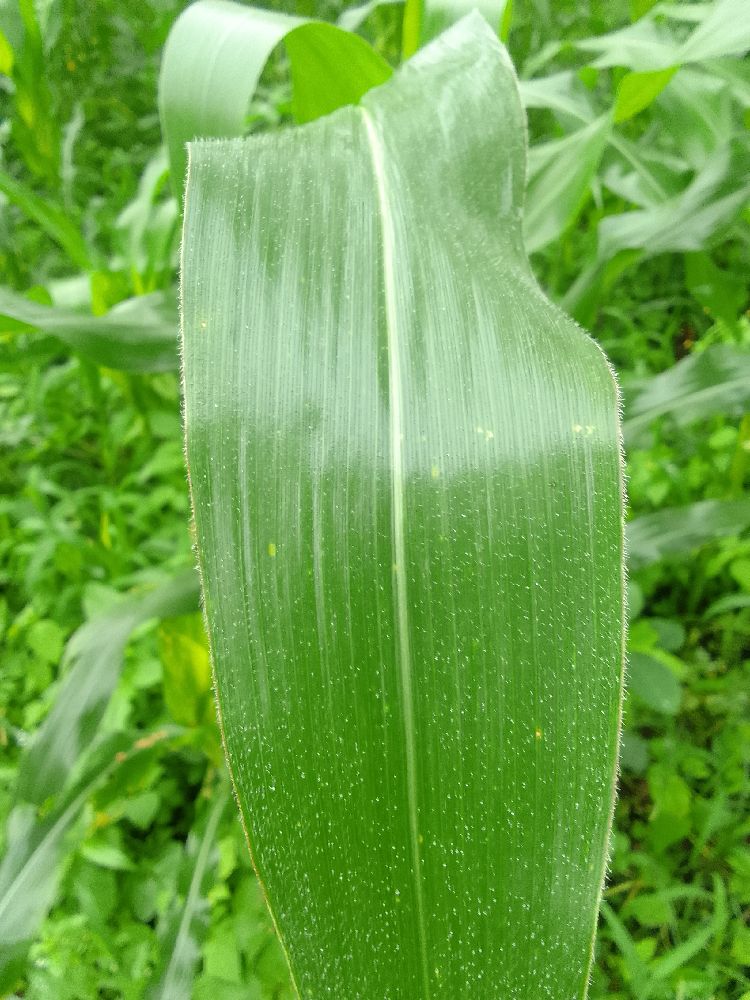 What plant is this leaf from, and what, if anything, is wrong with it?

maize, healthy
